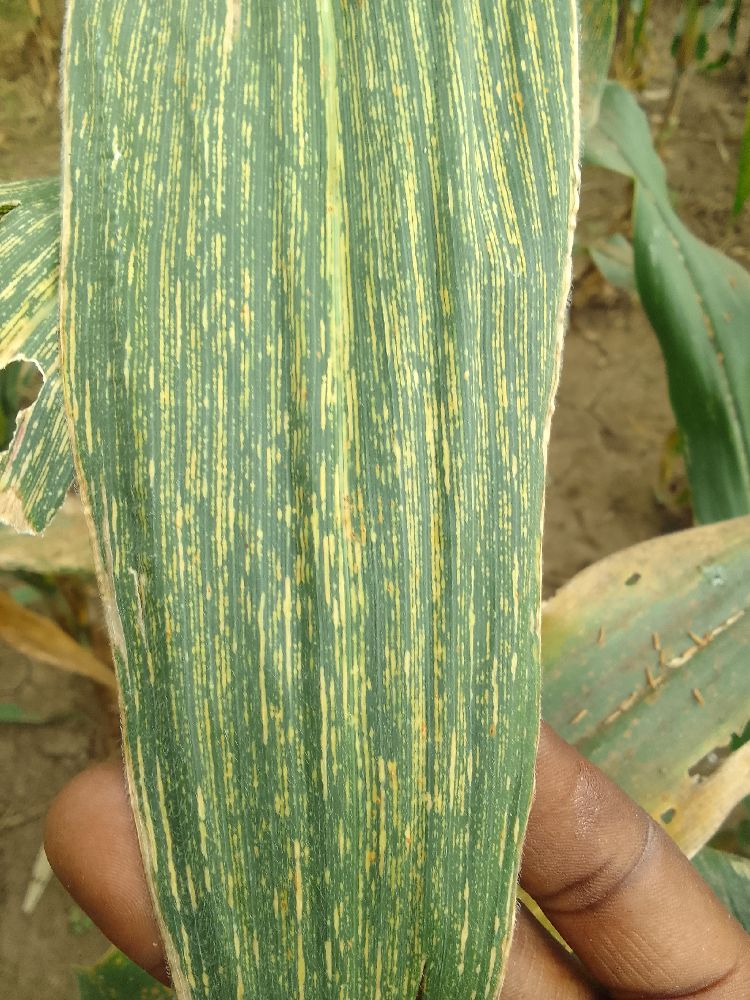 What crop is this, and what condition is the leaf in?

maize, maize streak virus
